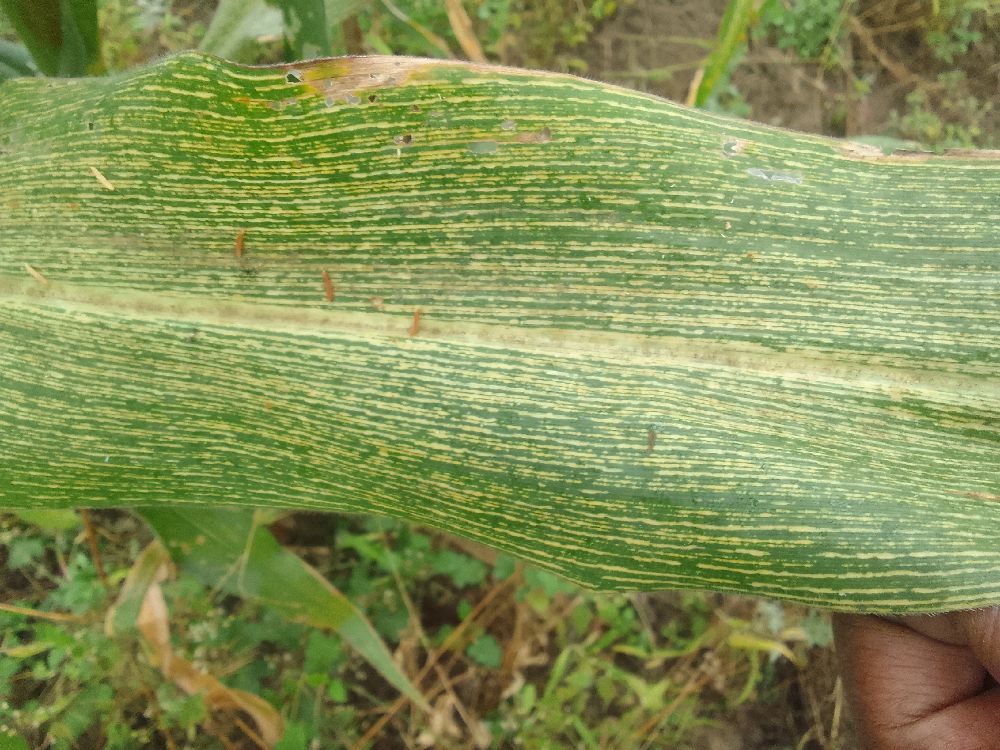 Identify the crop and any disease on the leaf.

maize, maize streak virus
